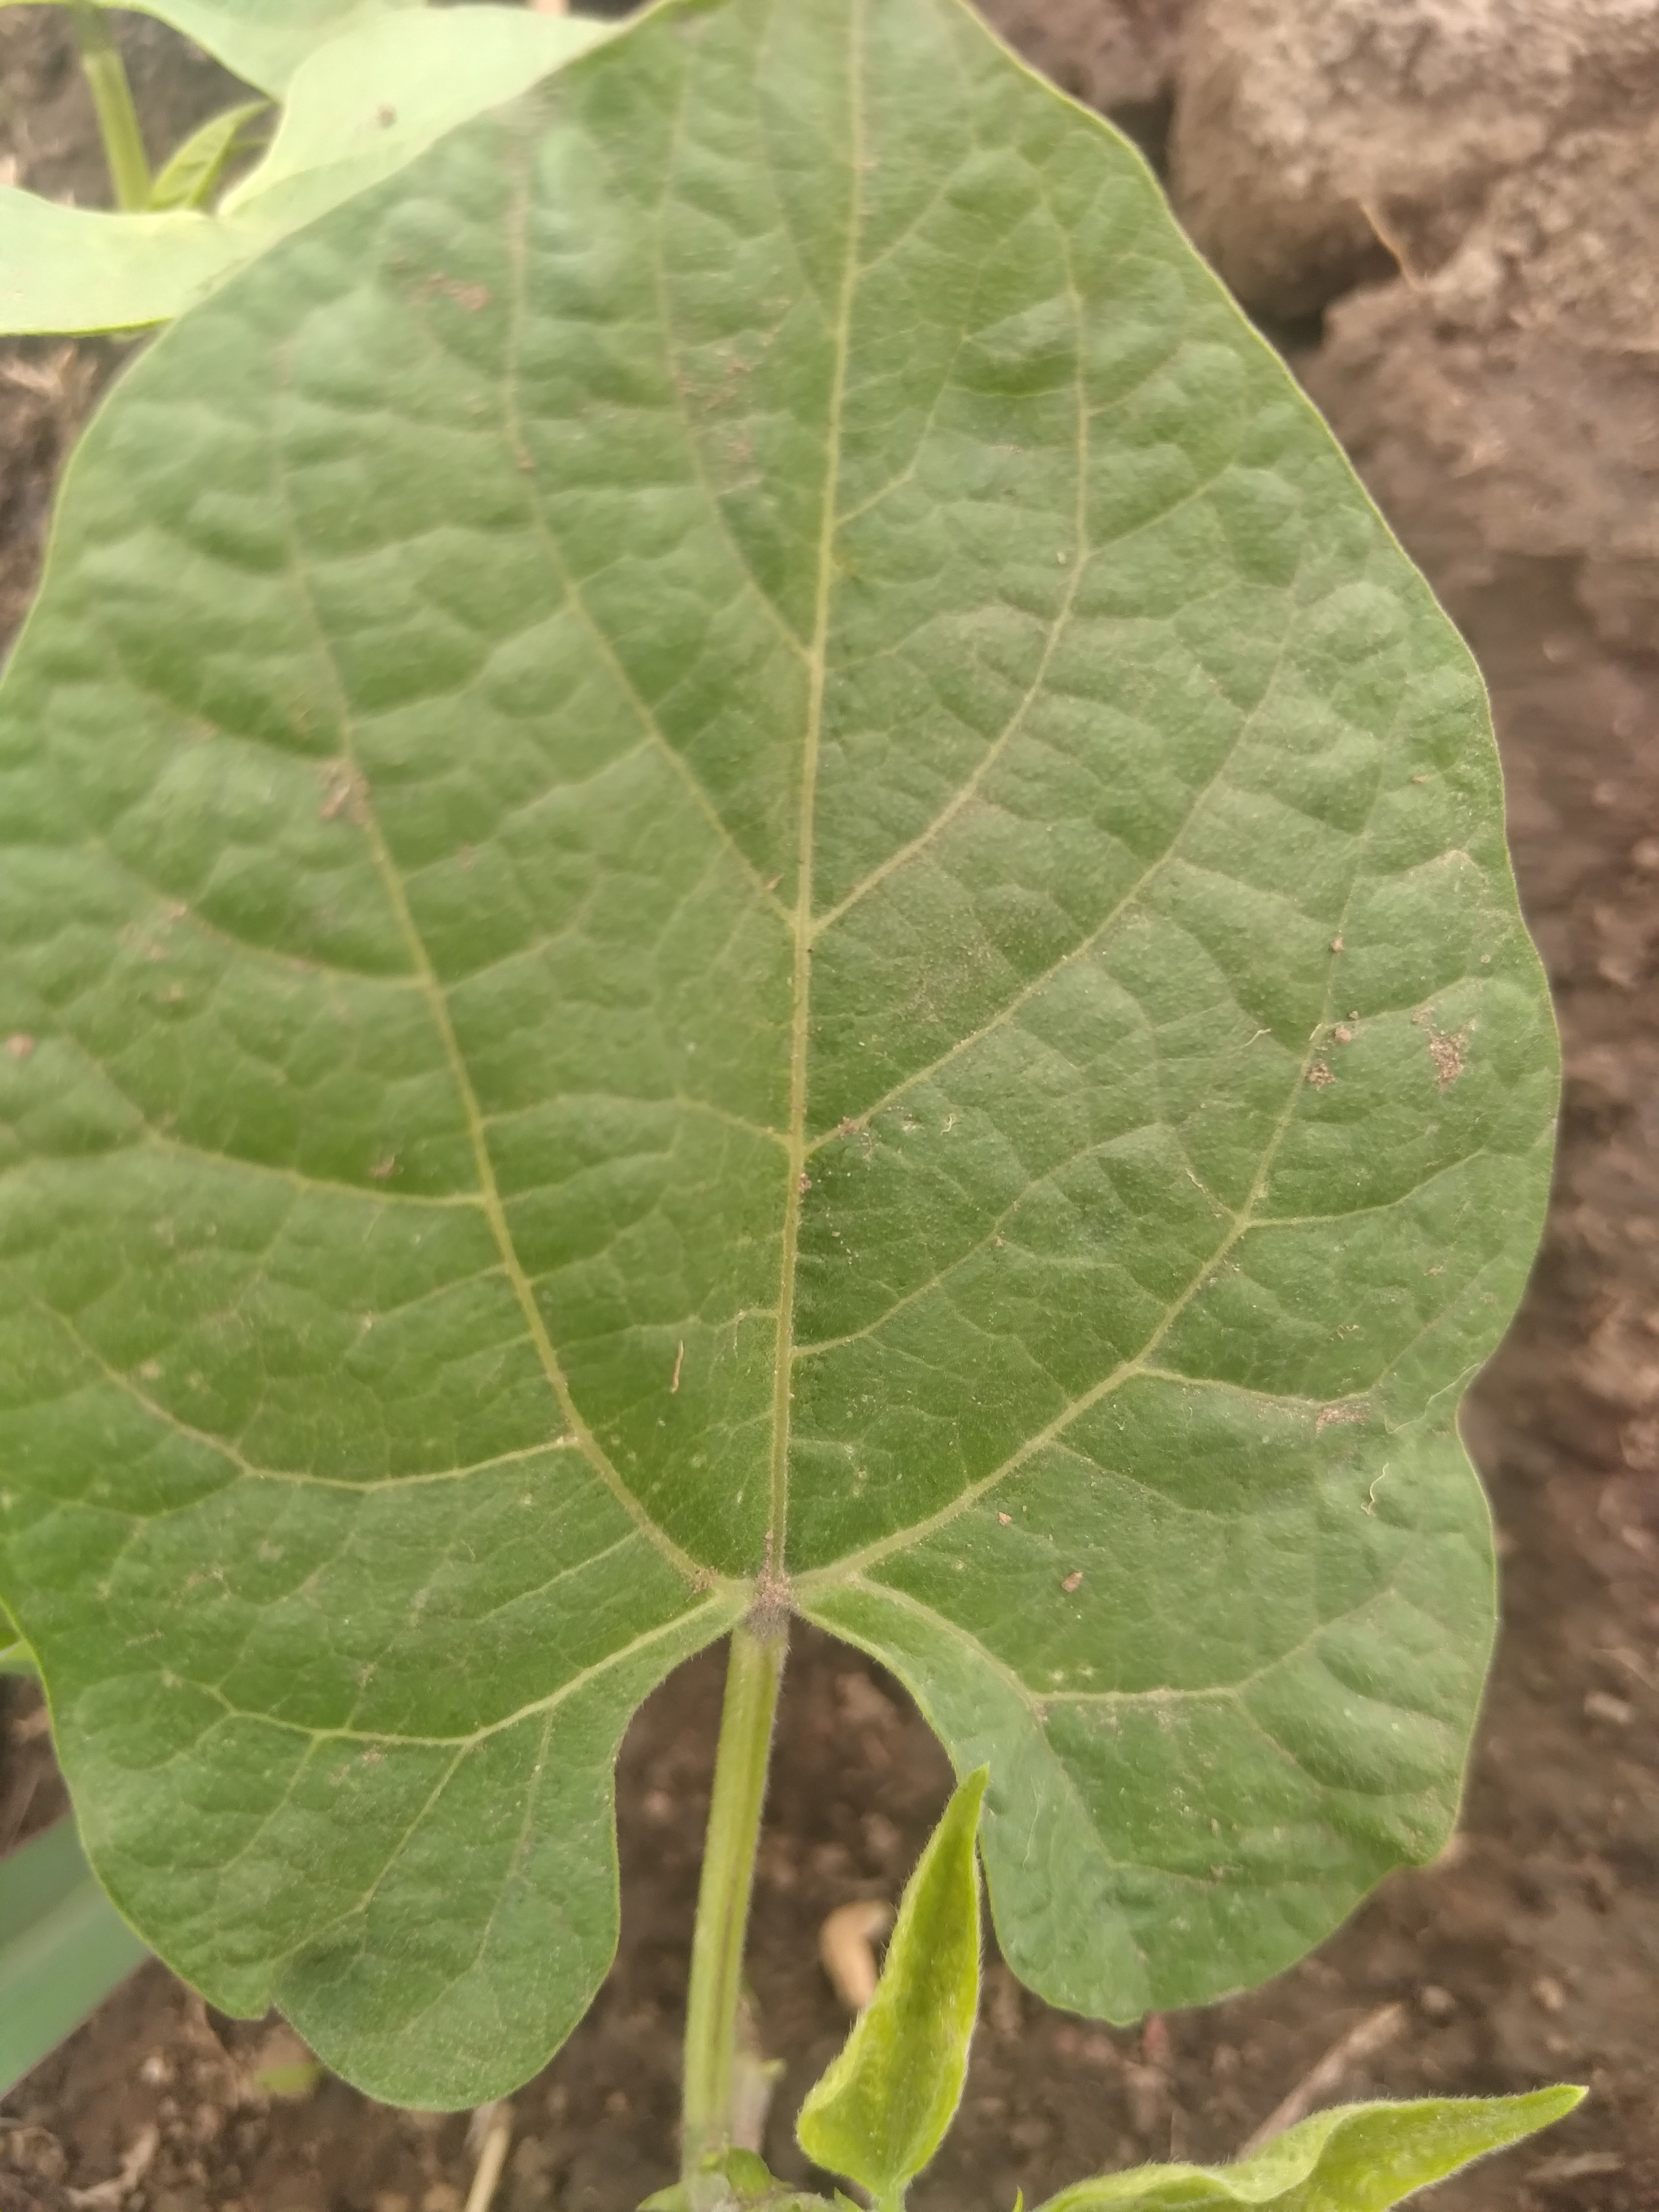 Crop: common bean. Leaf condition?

healthy
